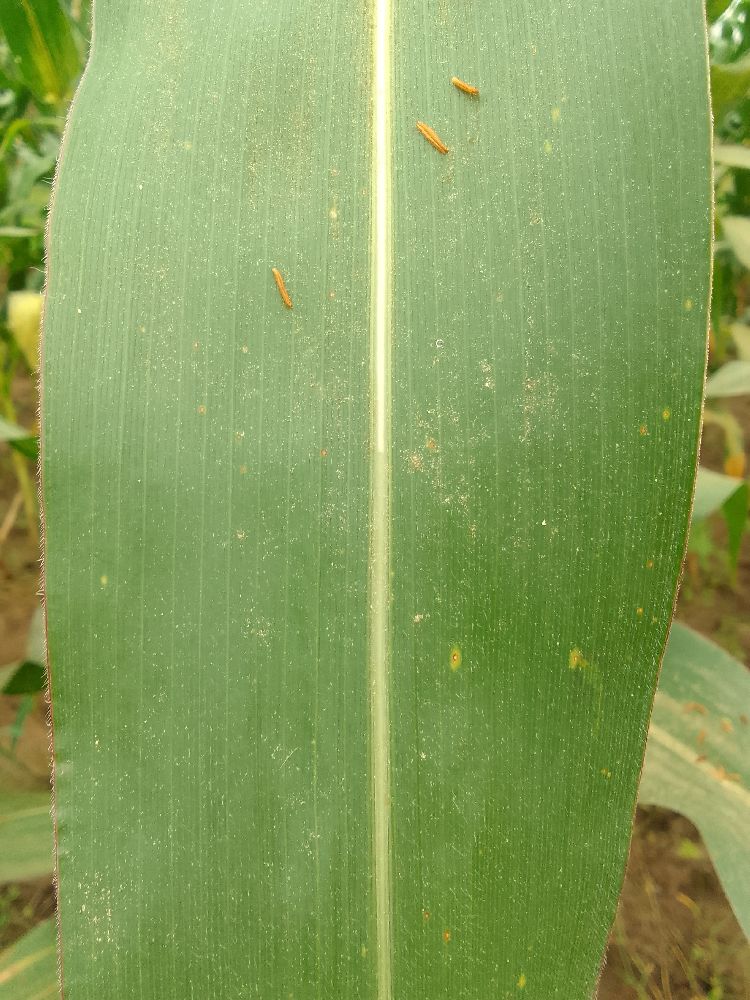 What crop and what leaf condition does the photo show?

maize, healthy
